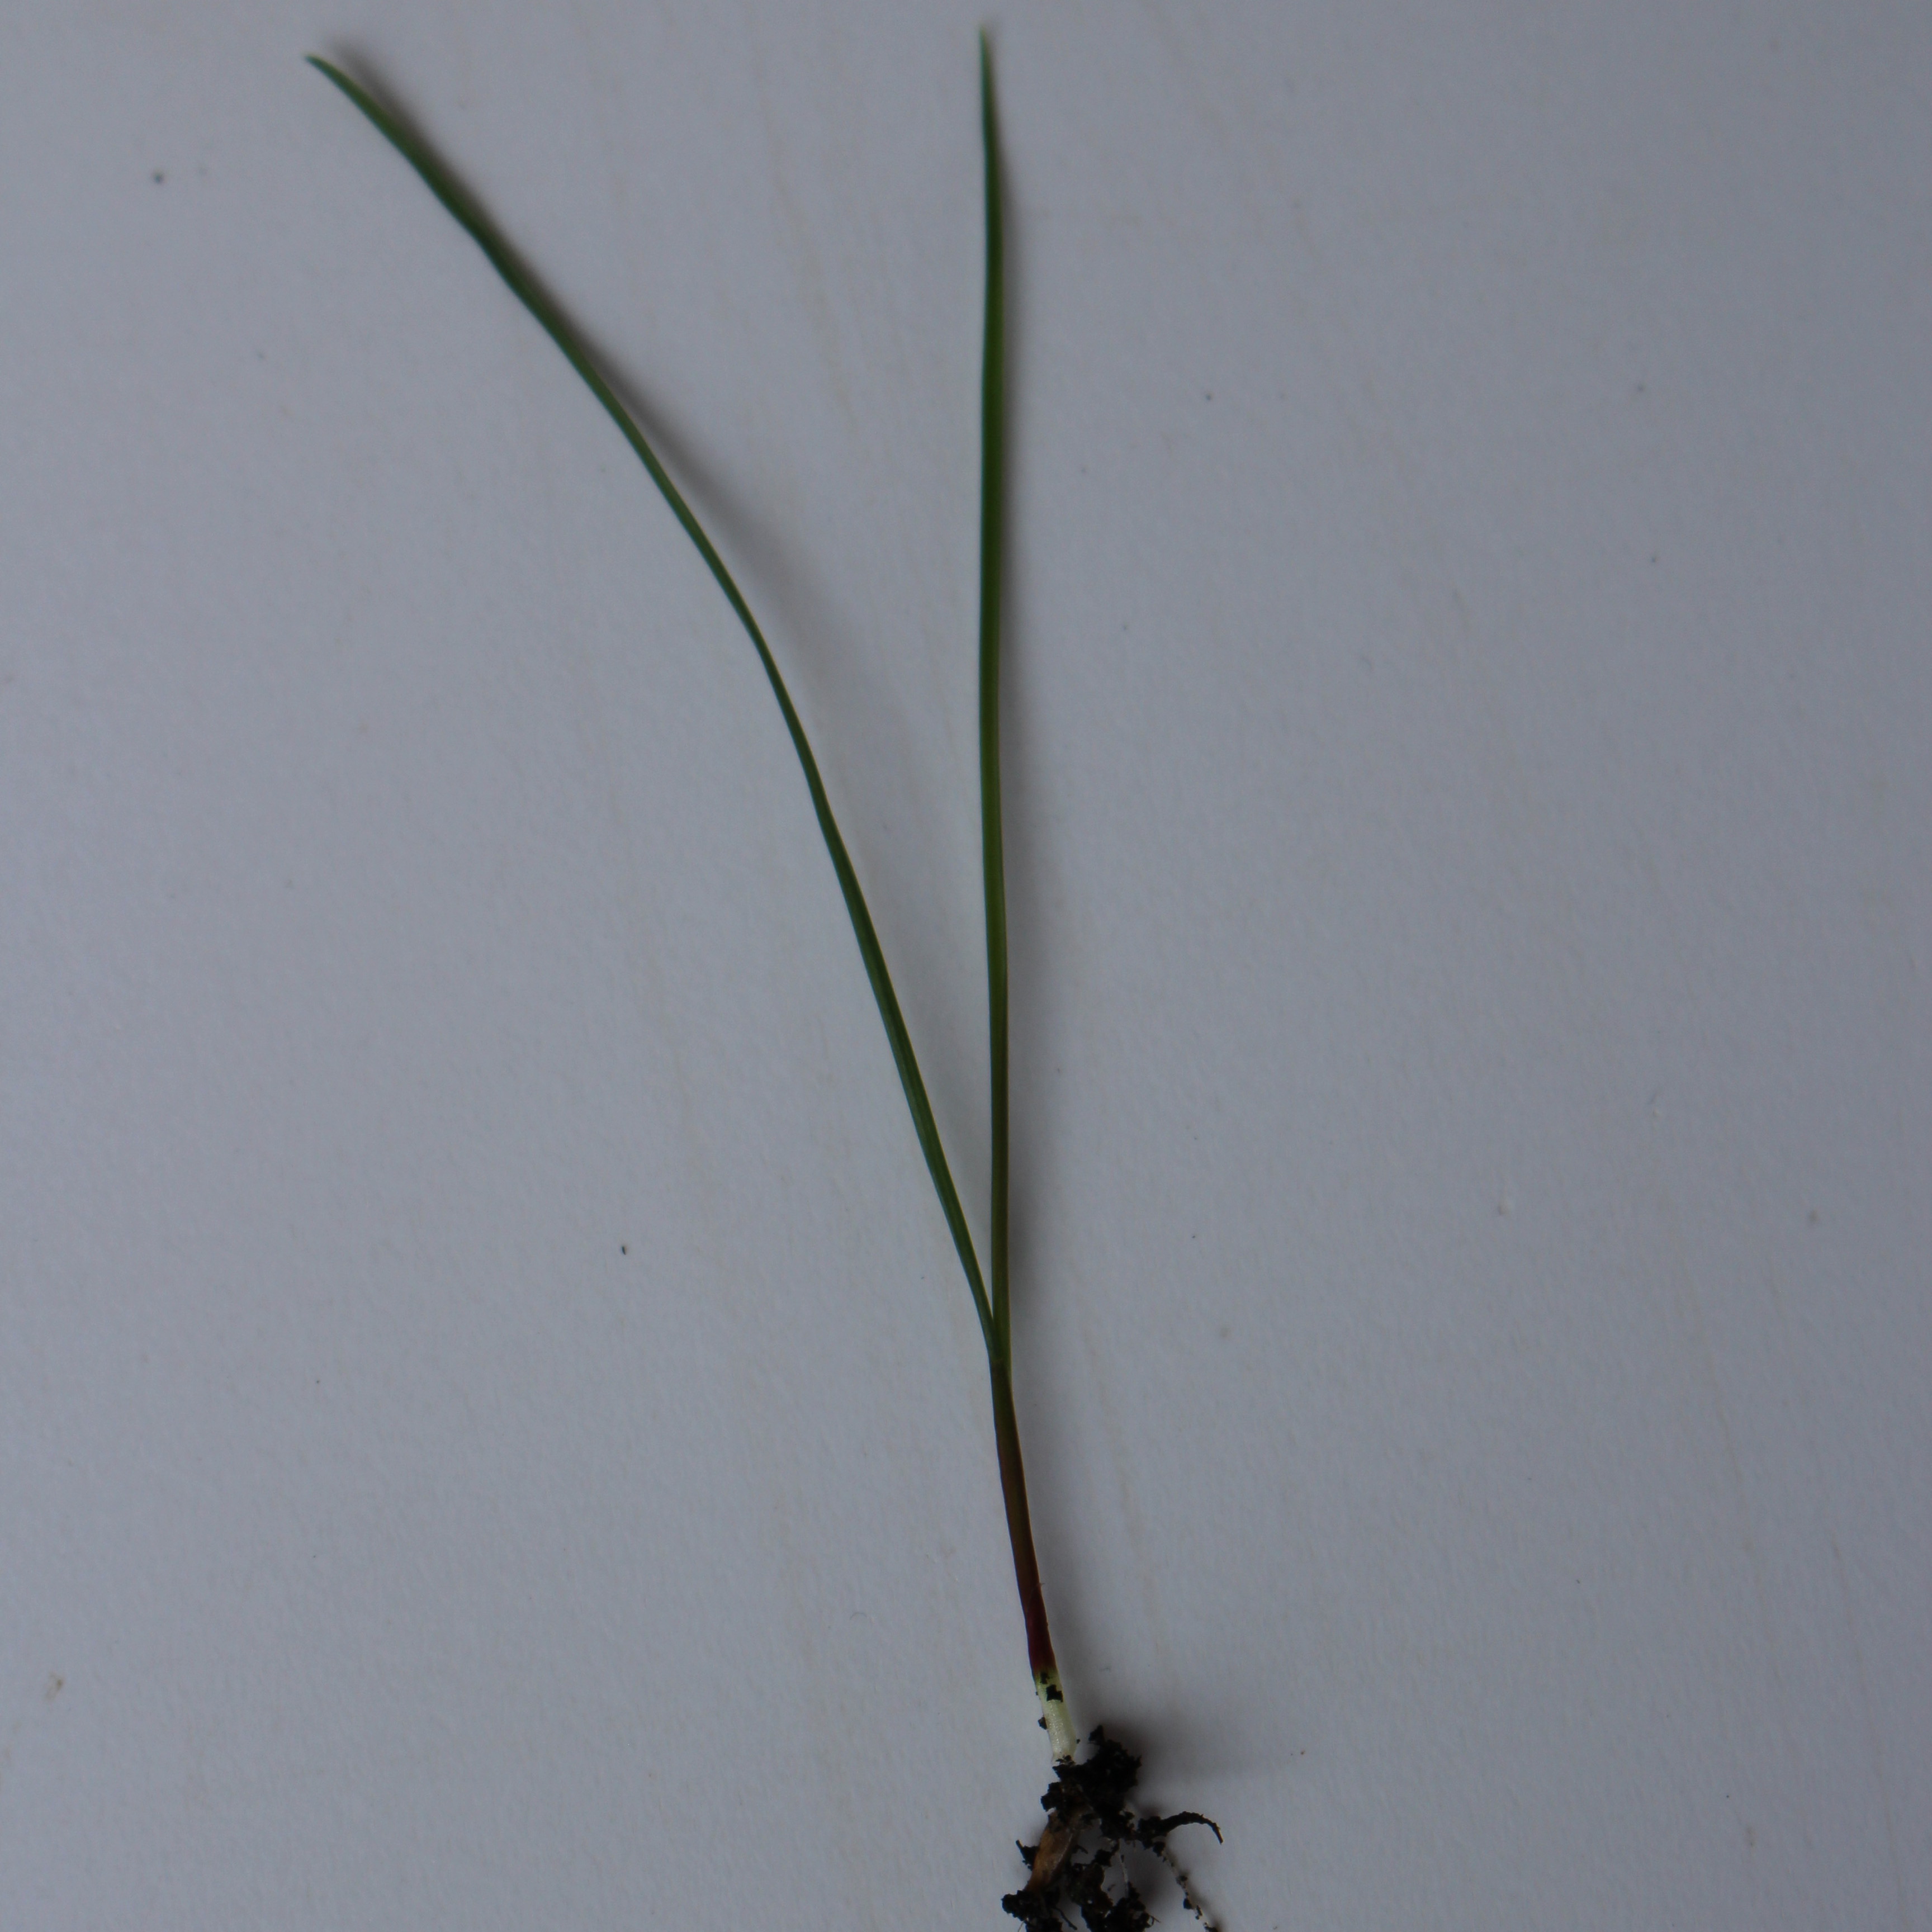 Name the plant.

Lolium multiflorum
